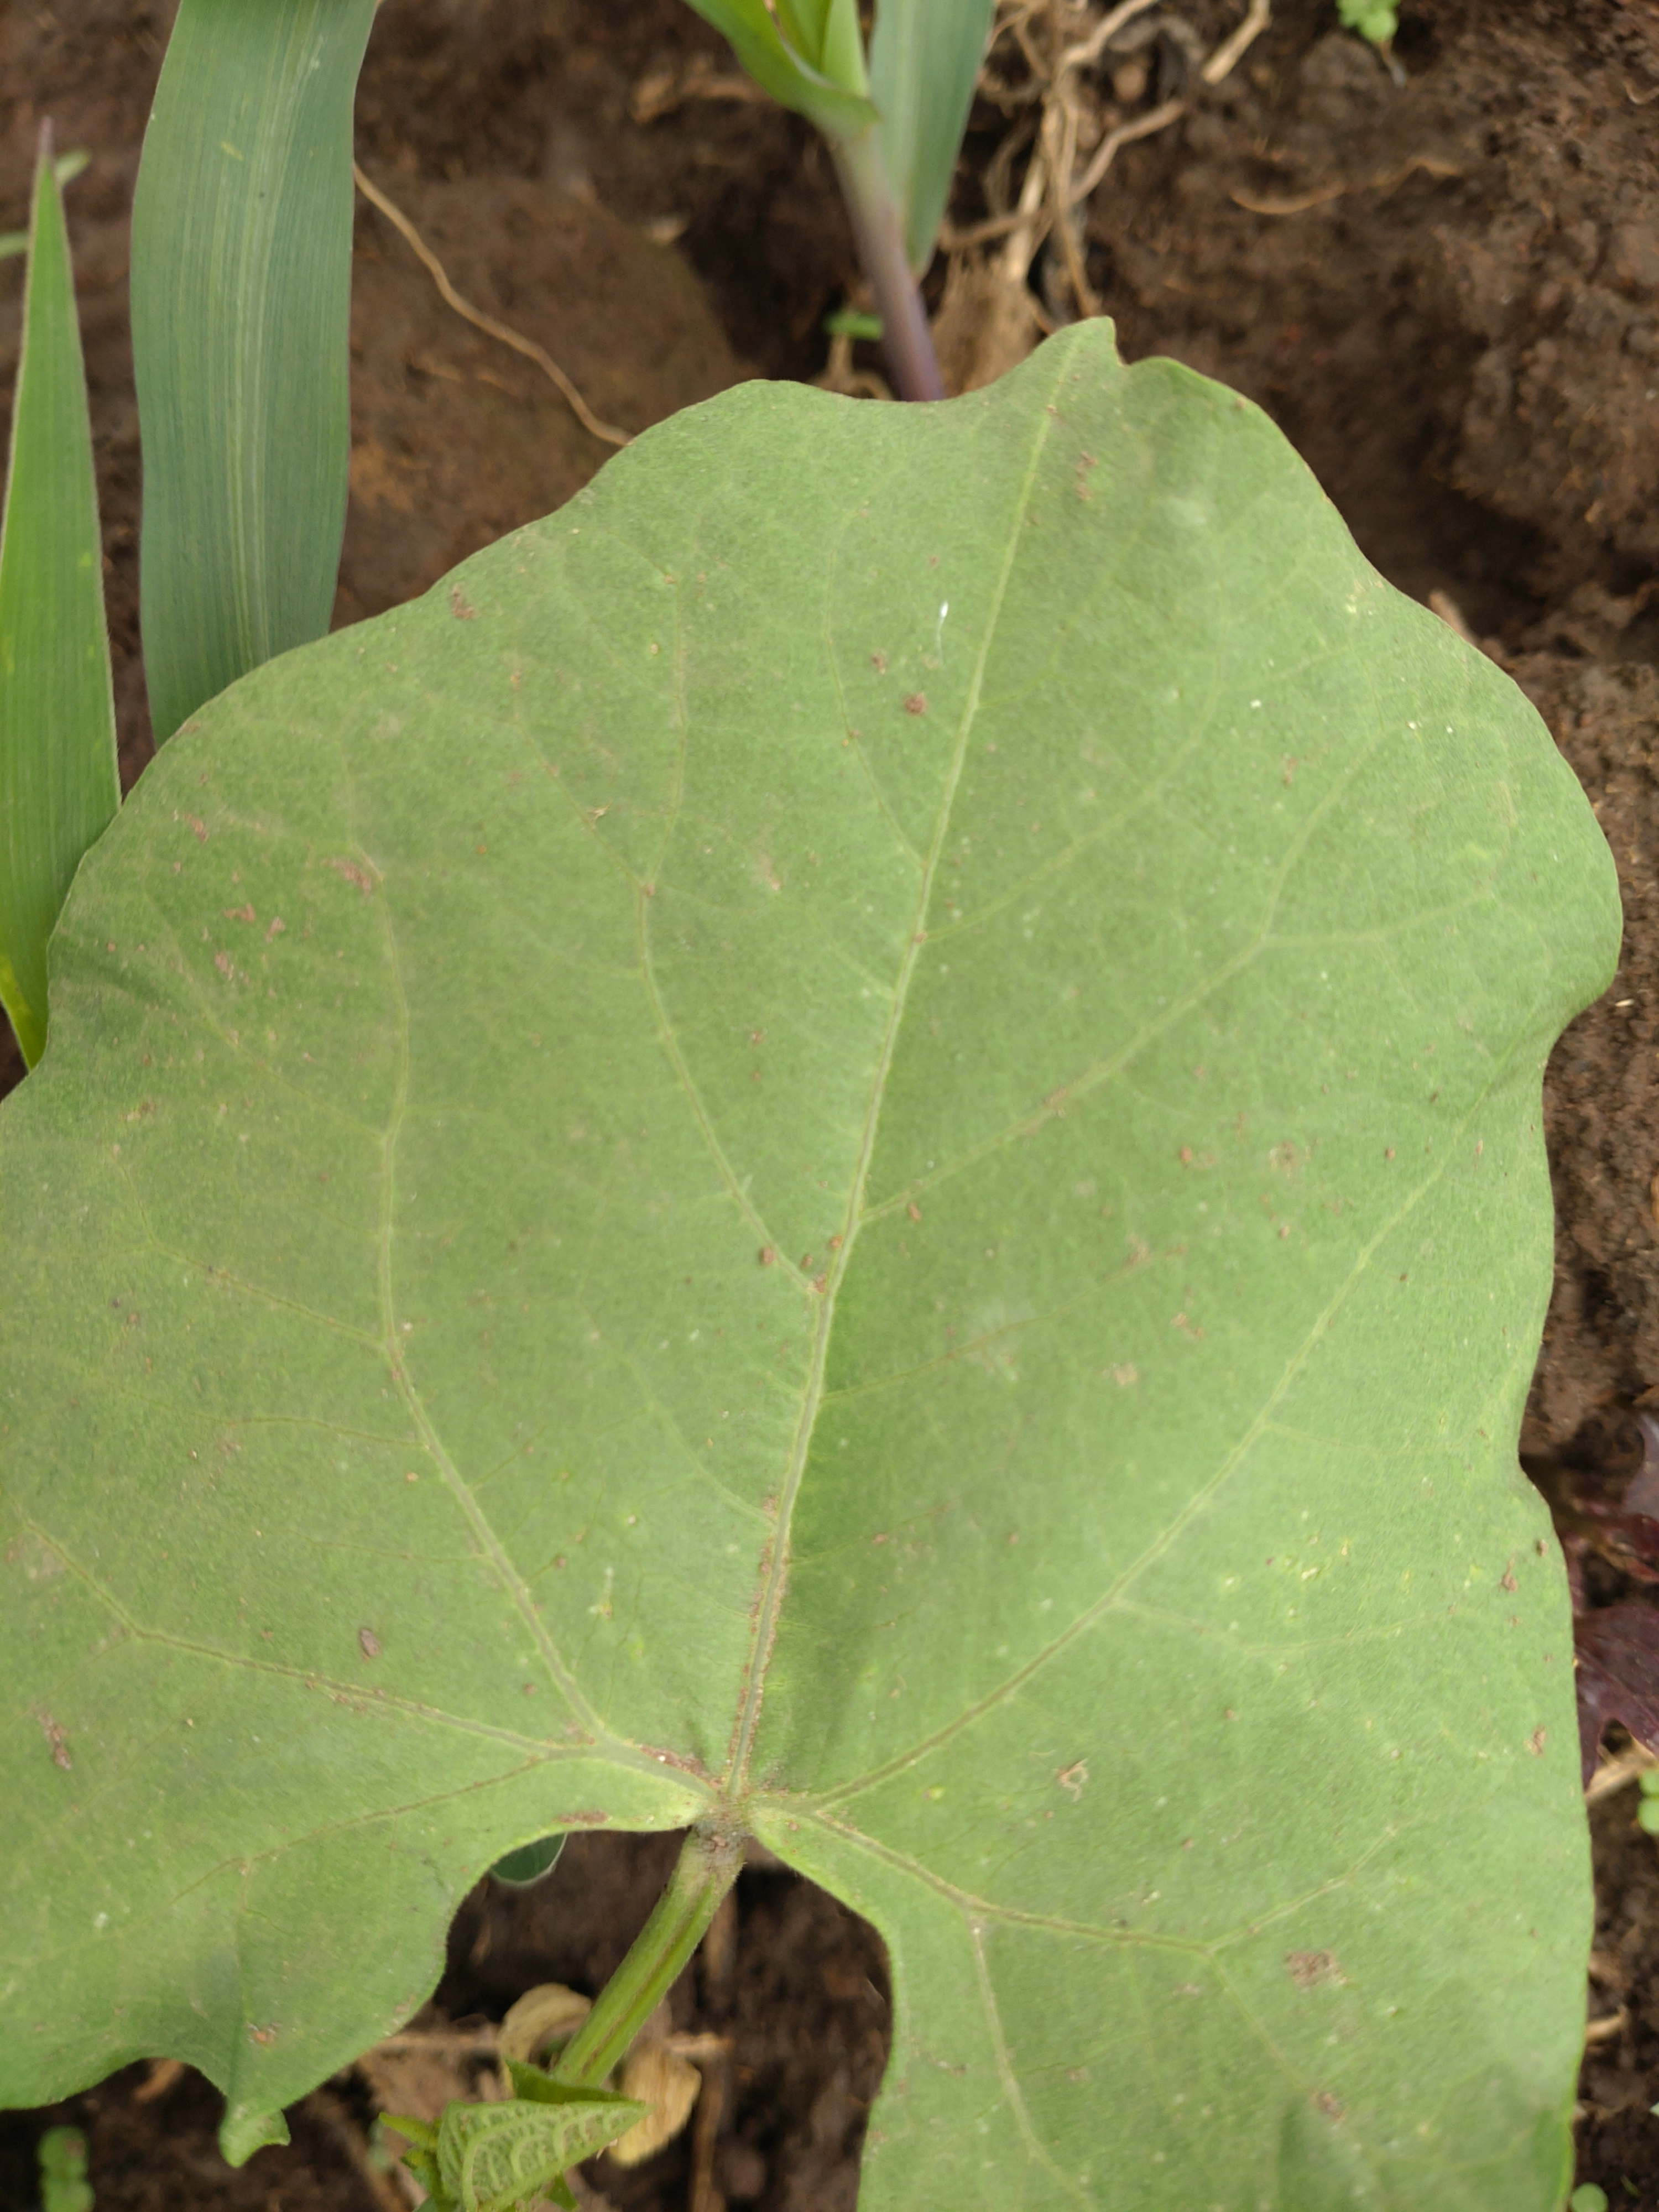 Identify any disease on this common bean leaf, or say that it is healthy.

healthy
